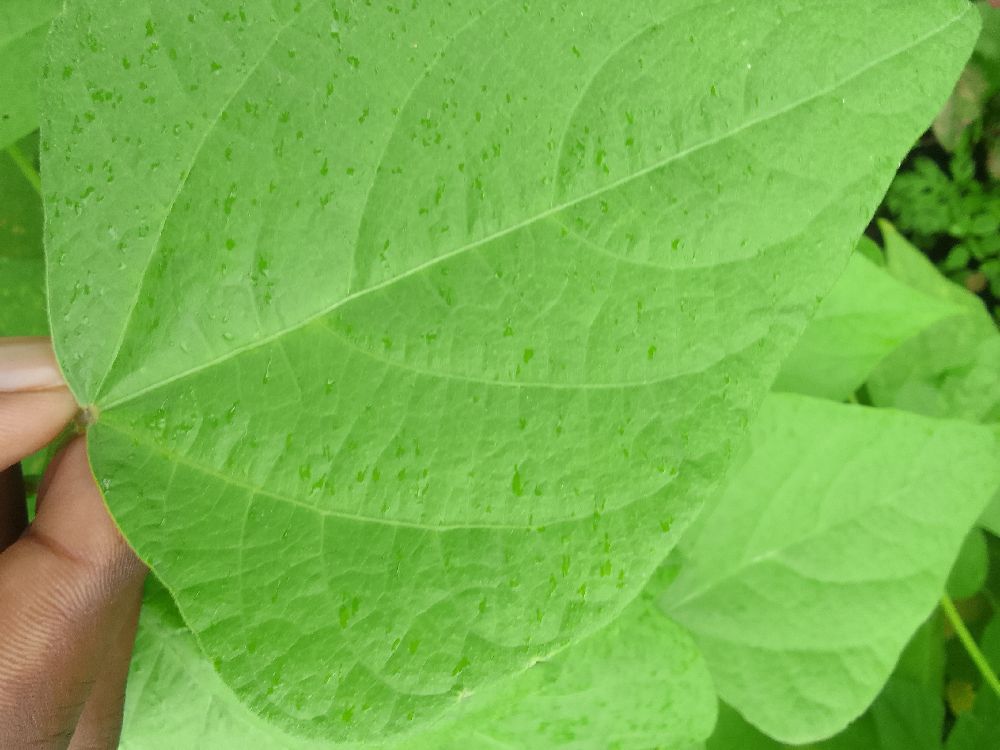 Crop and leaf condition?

common bean, healthy
